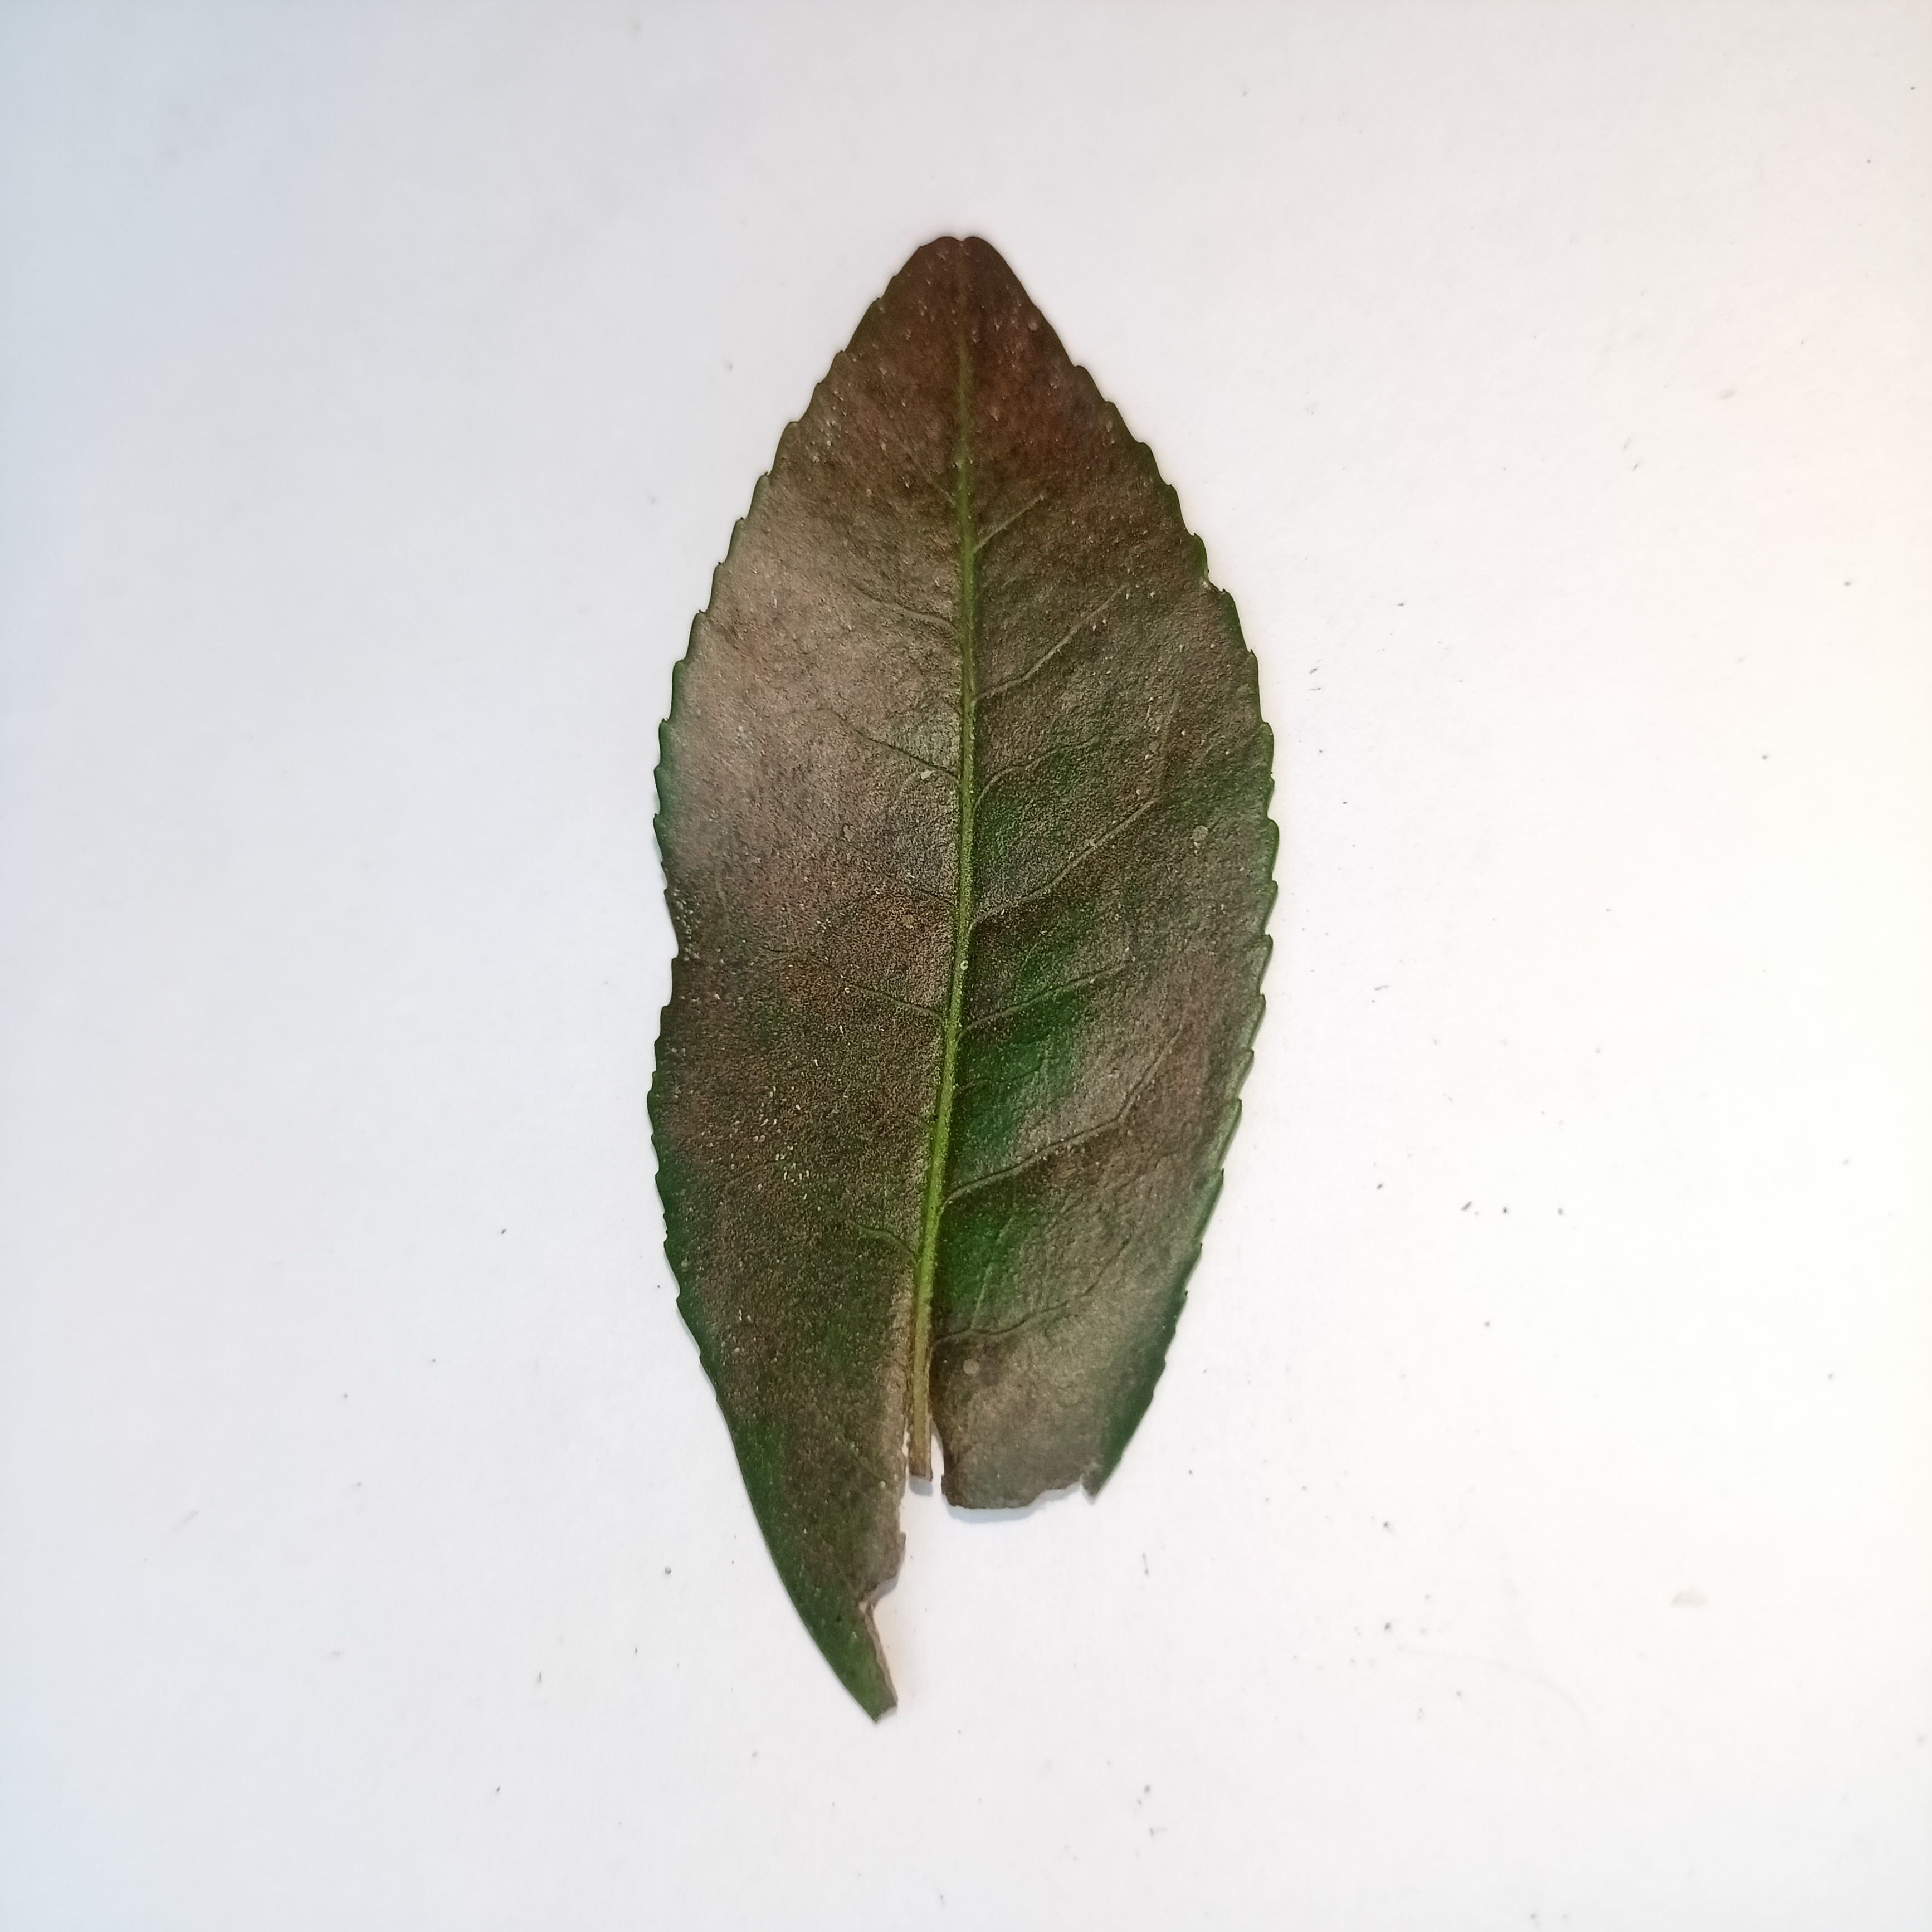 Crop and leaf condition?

tea, red rust
